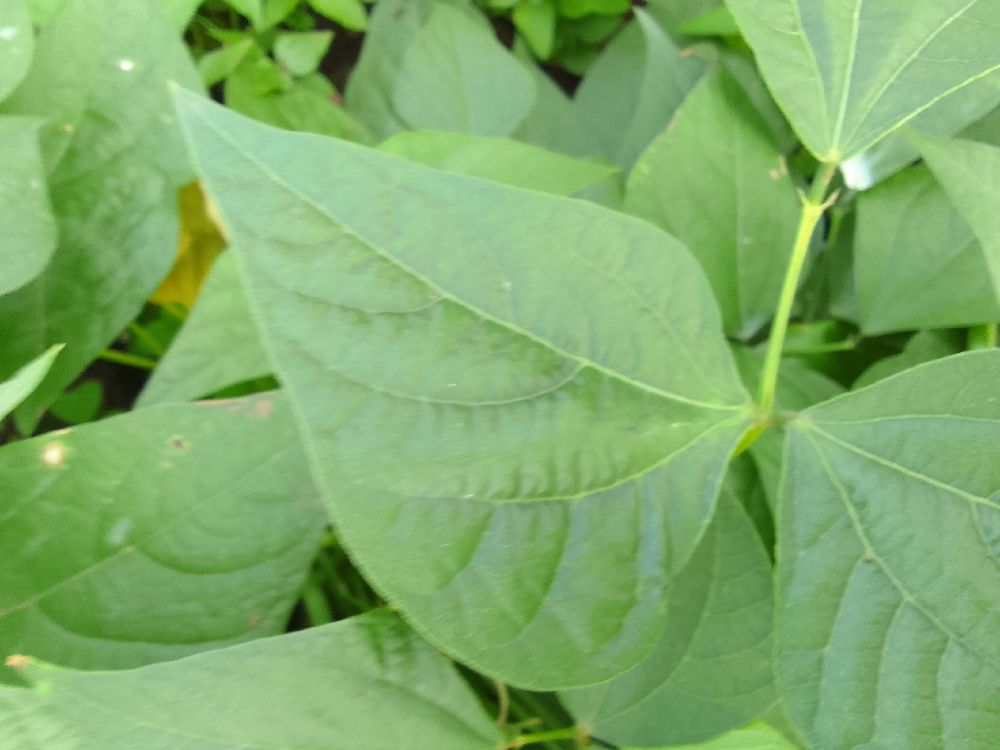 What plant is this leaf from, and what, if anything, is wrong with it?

common bean, healthy
